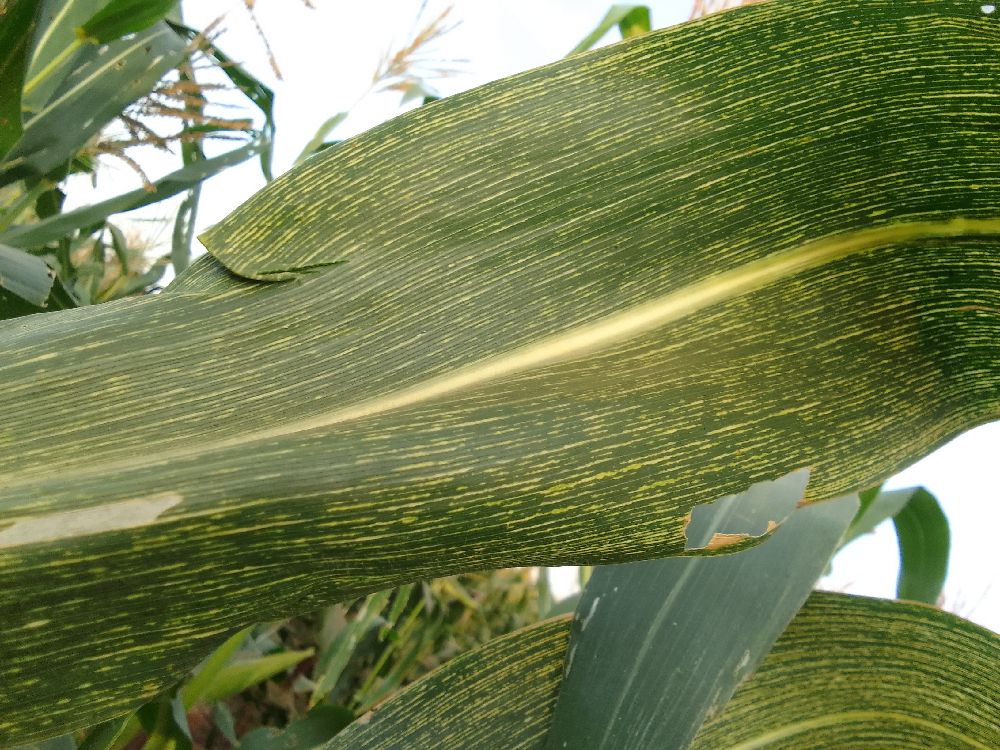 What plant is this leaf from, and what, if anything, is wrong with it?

maize, maize streak virus
